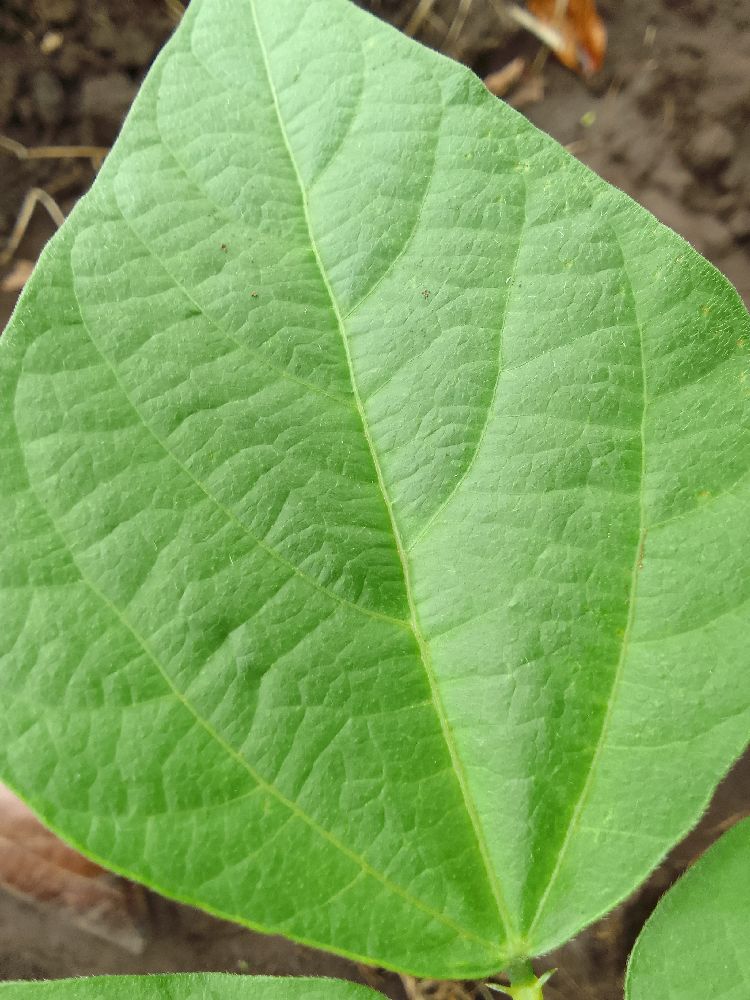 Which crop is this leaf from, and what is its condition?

common bean, healthy
